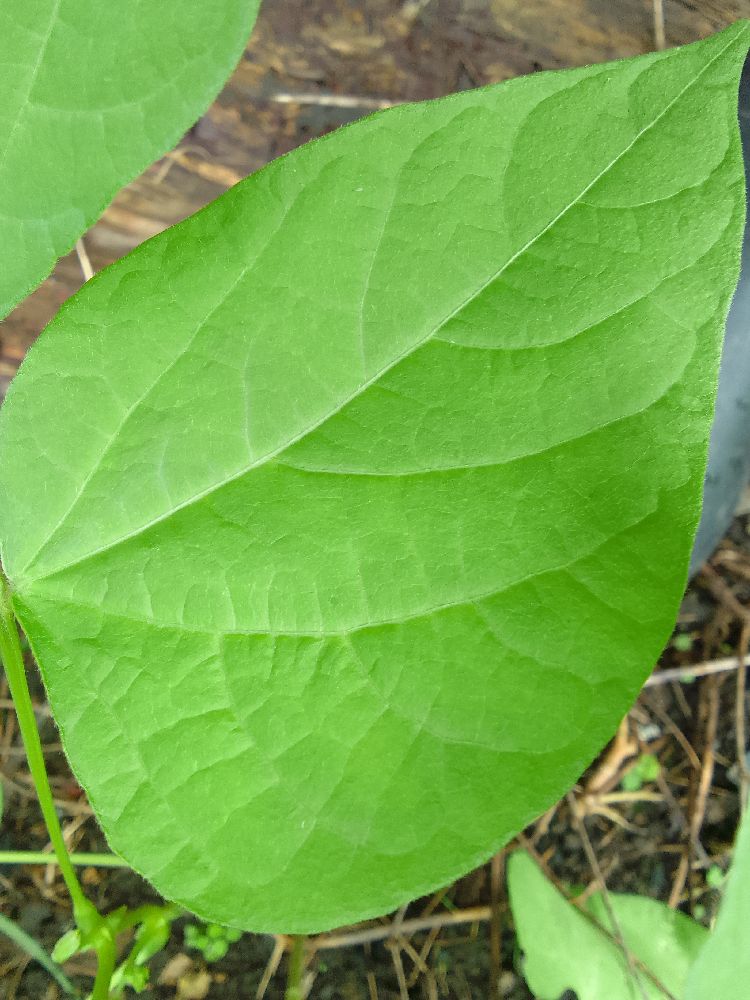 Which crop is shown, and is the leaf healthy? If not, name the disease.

common bean, healthy
